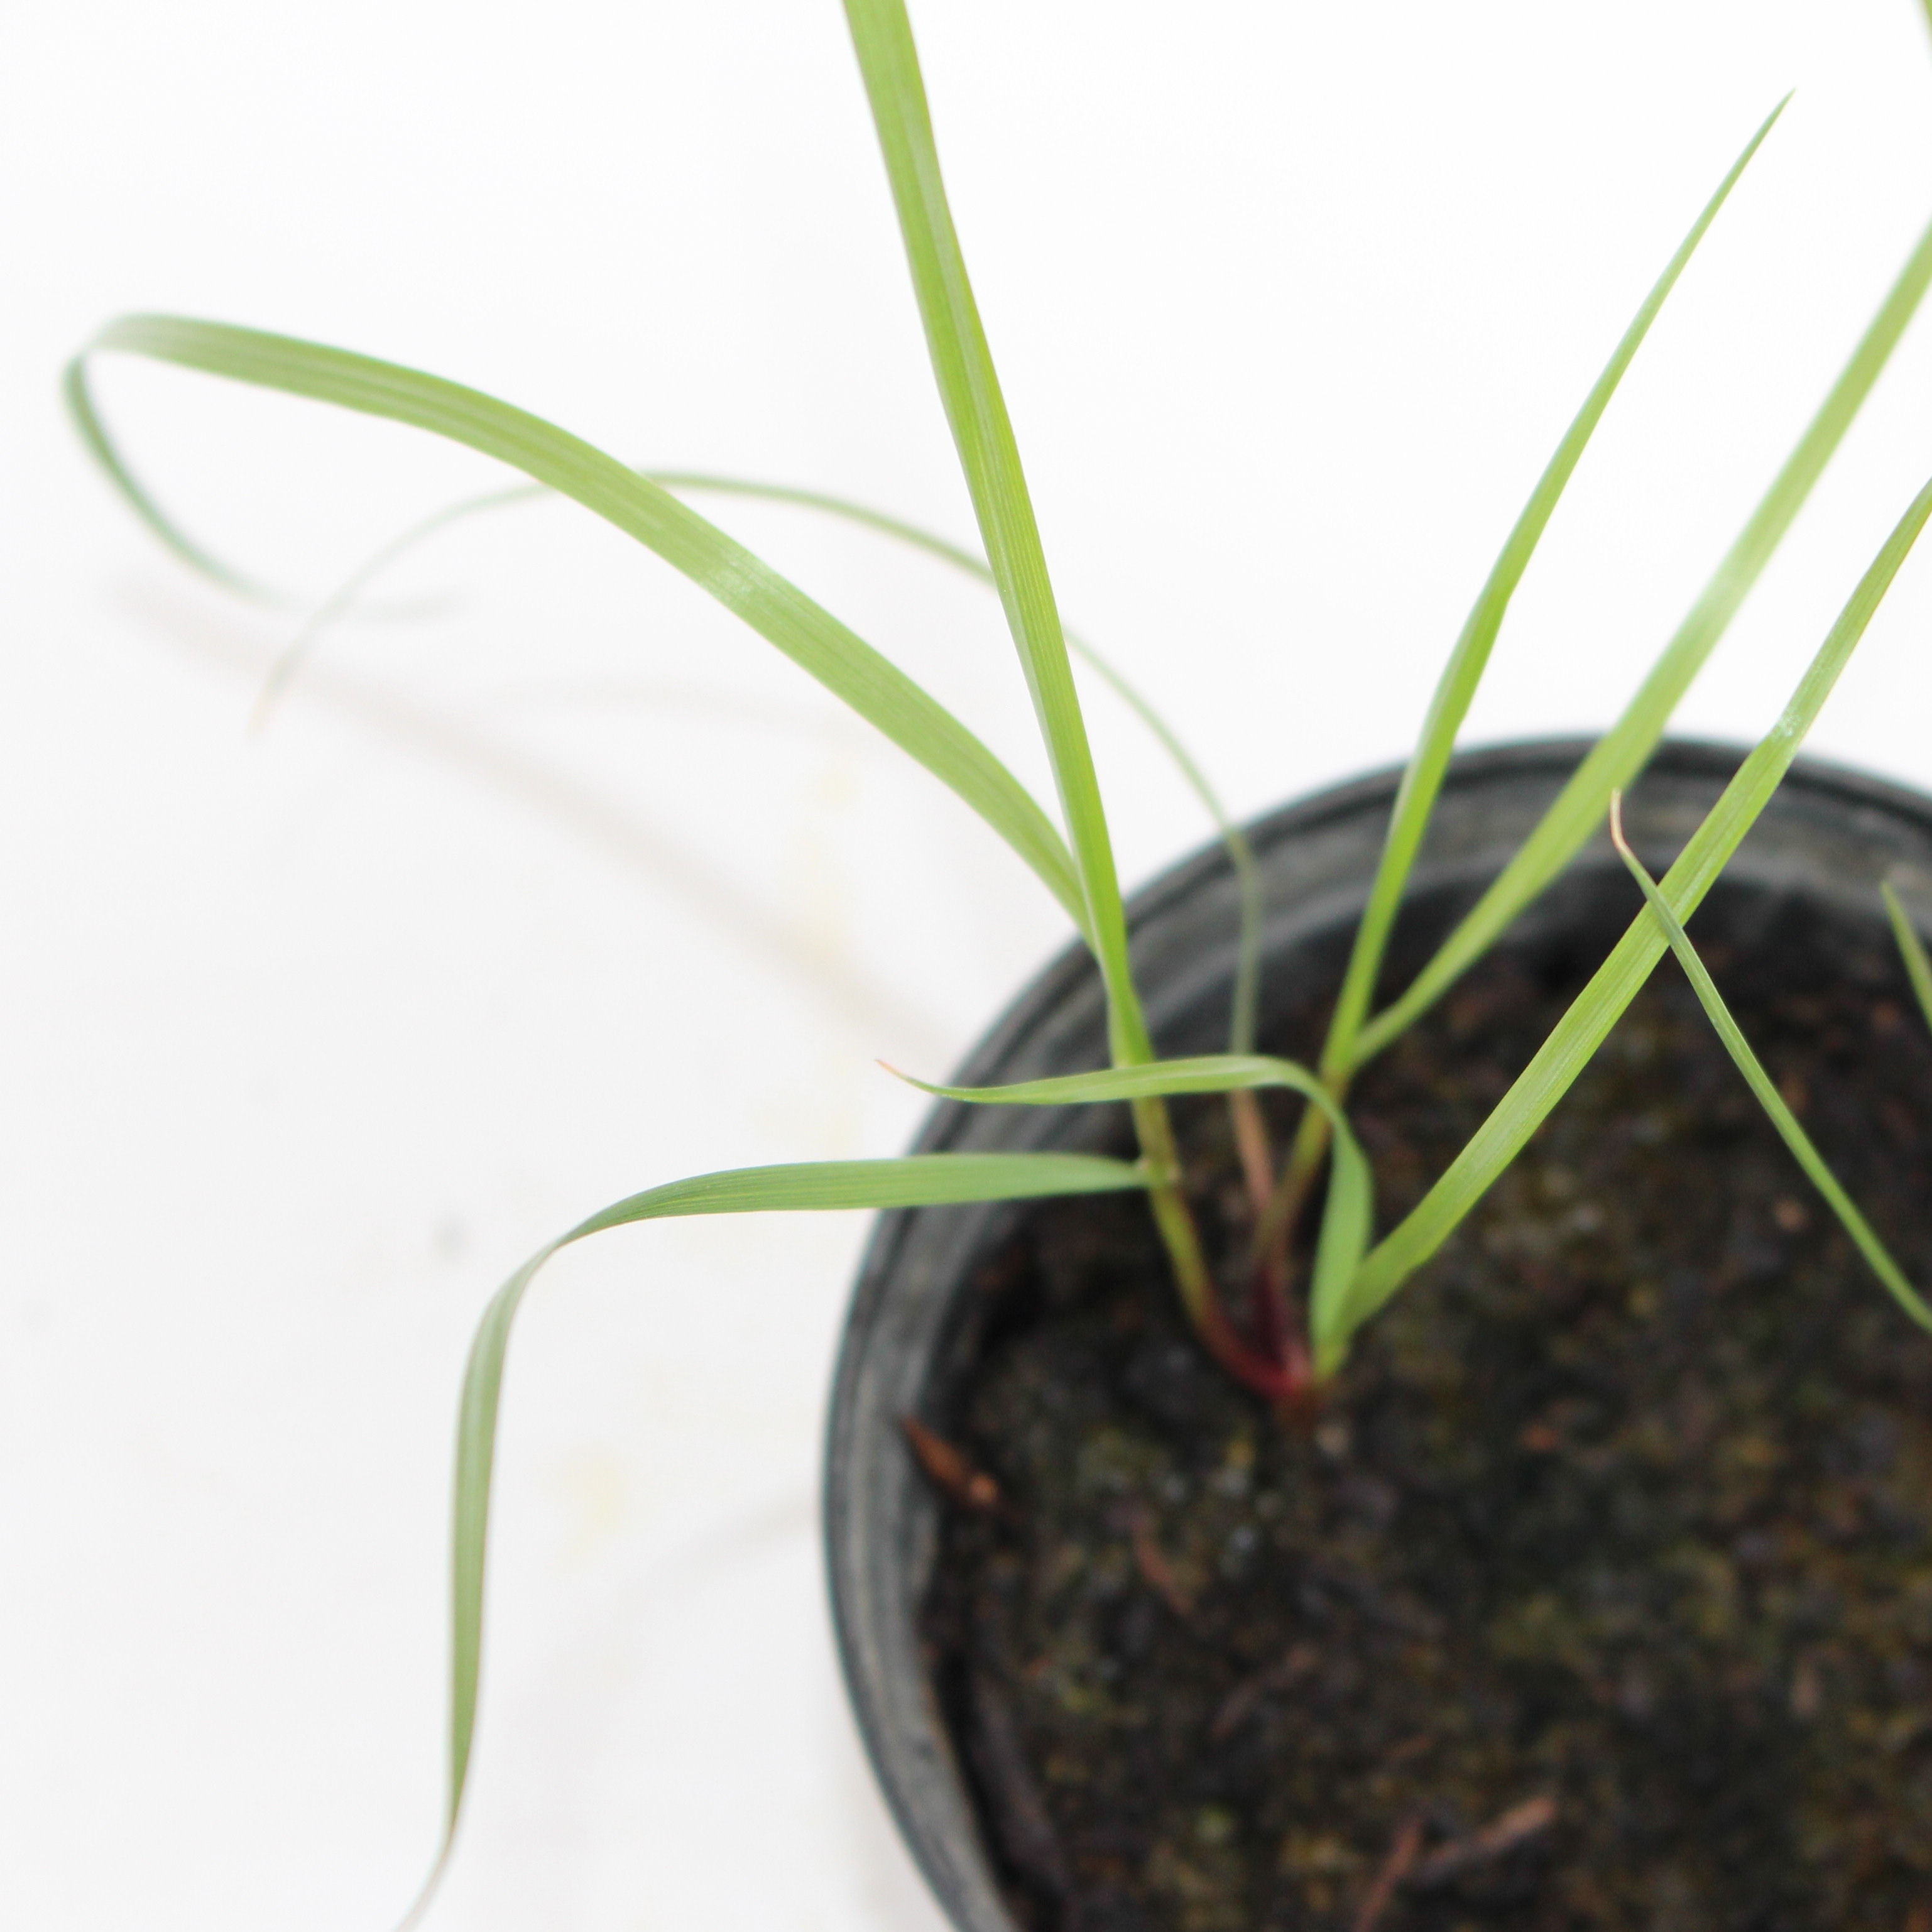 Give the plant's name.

Lolium multiflorum
